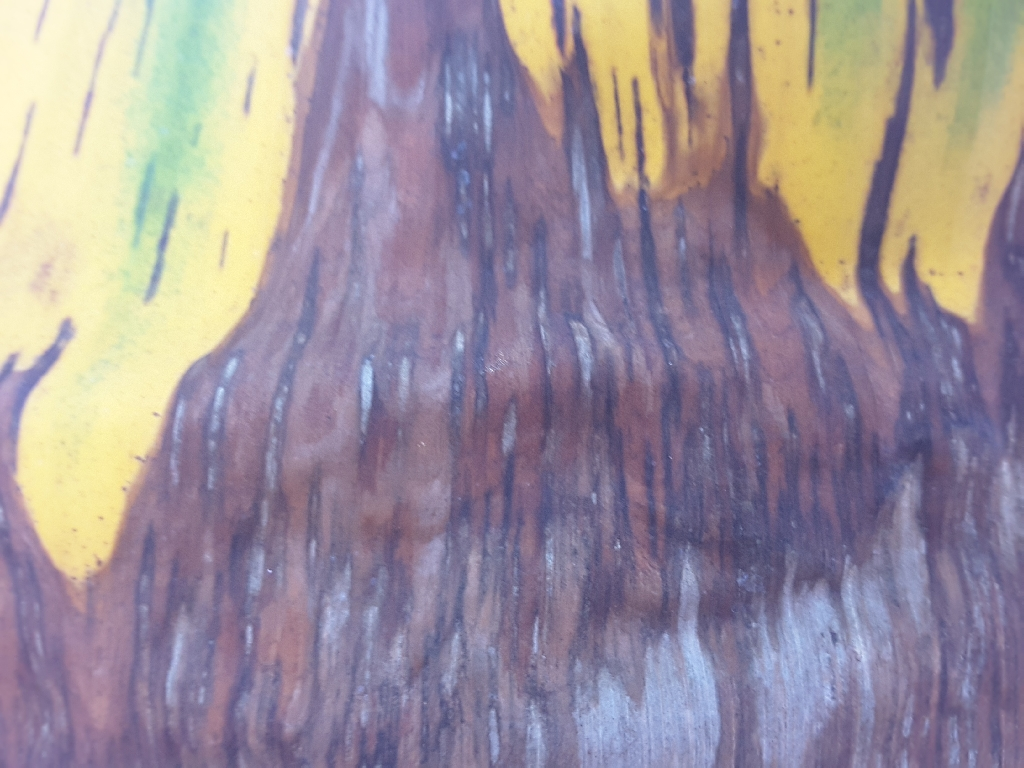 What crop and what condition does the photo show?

banana, black sigatoka
